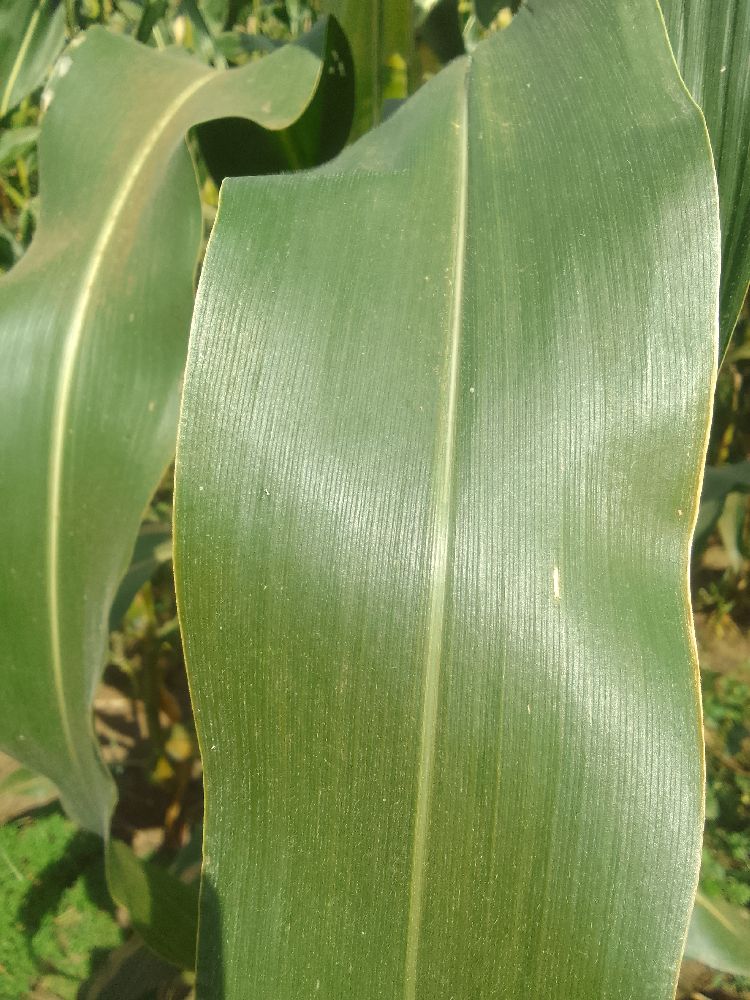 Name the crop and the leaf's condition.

maize, healthy
